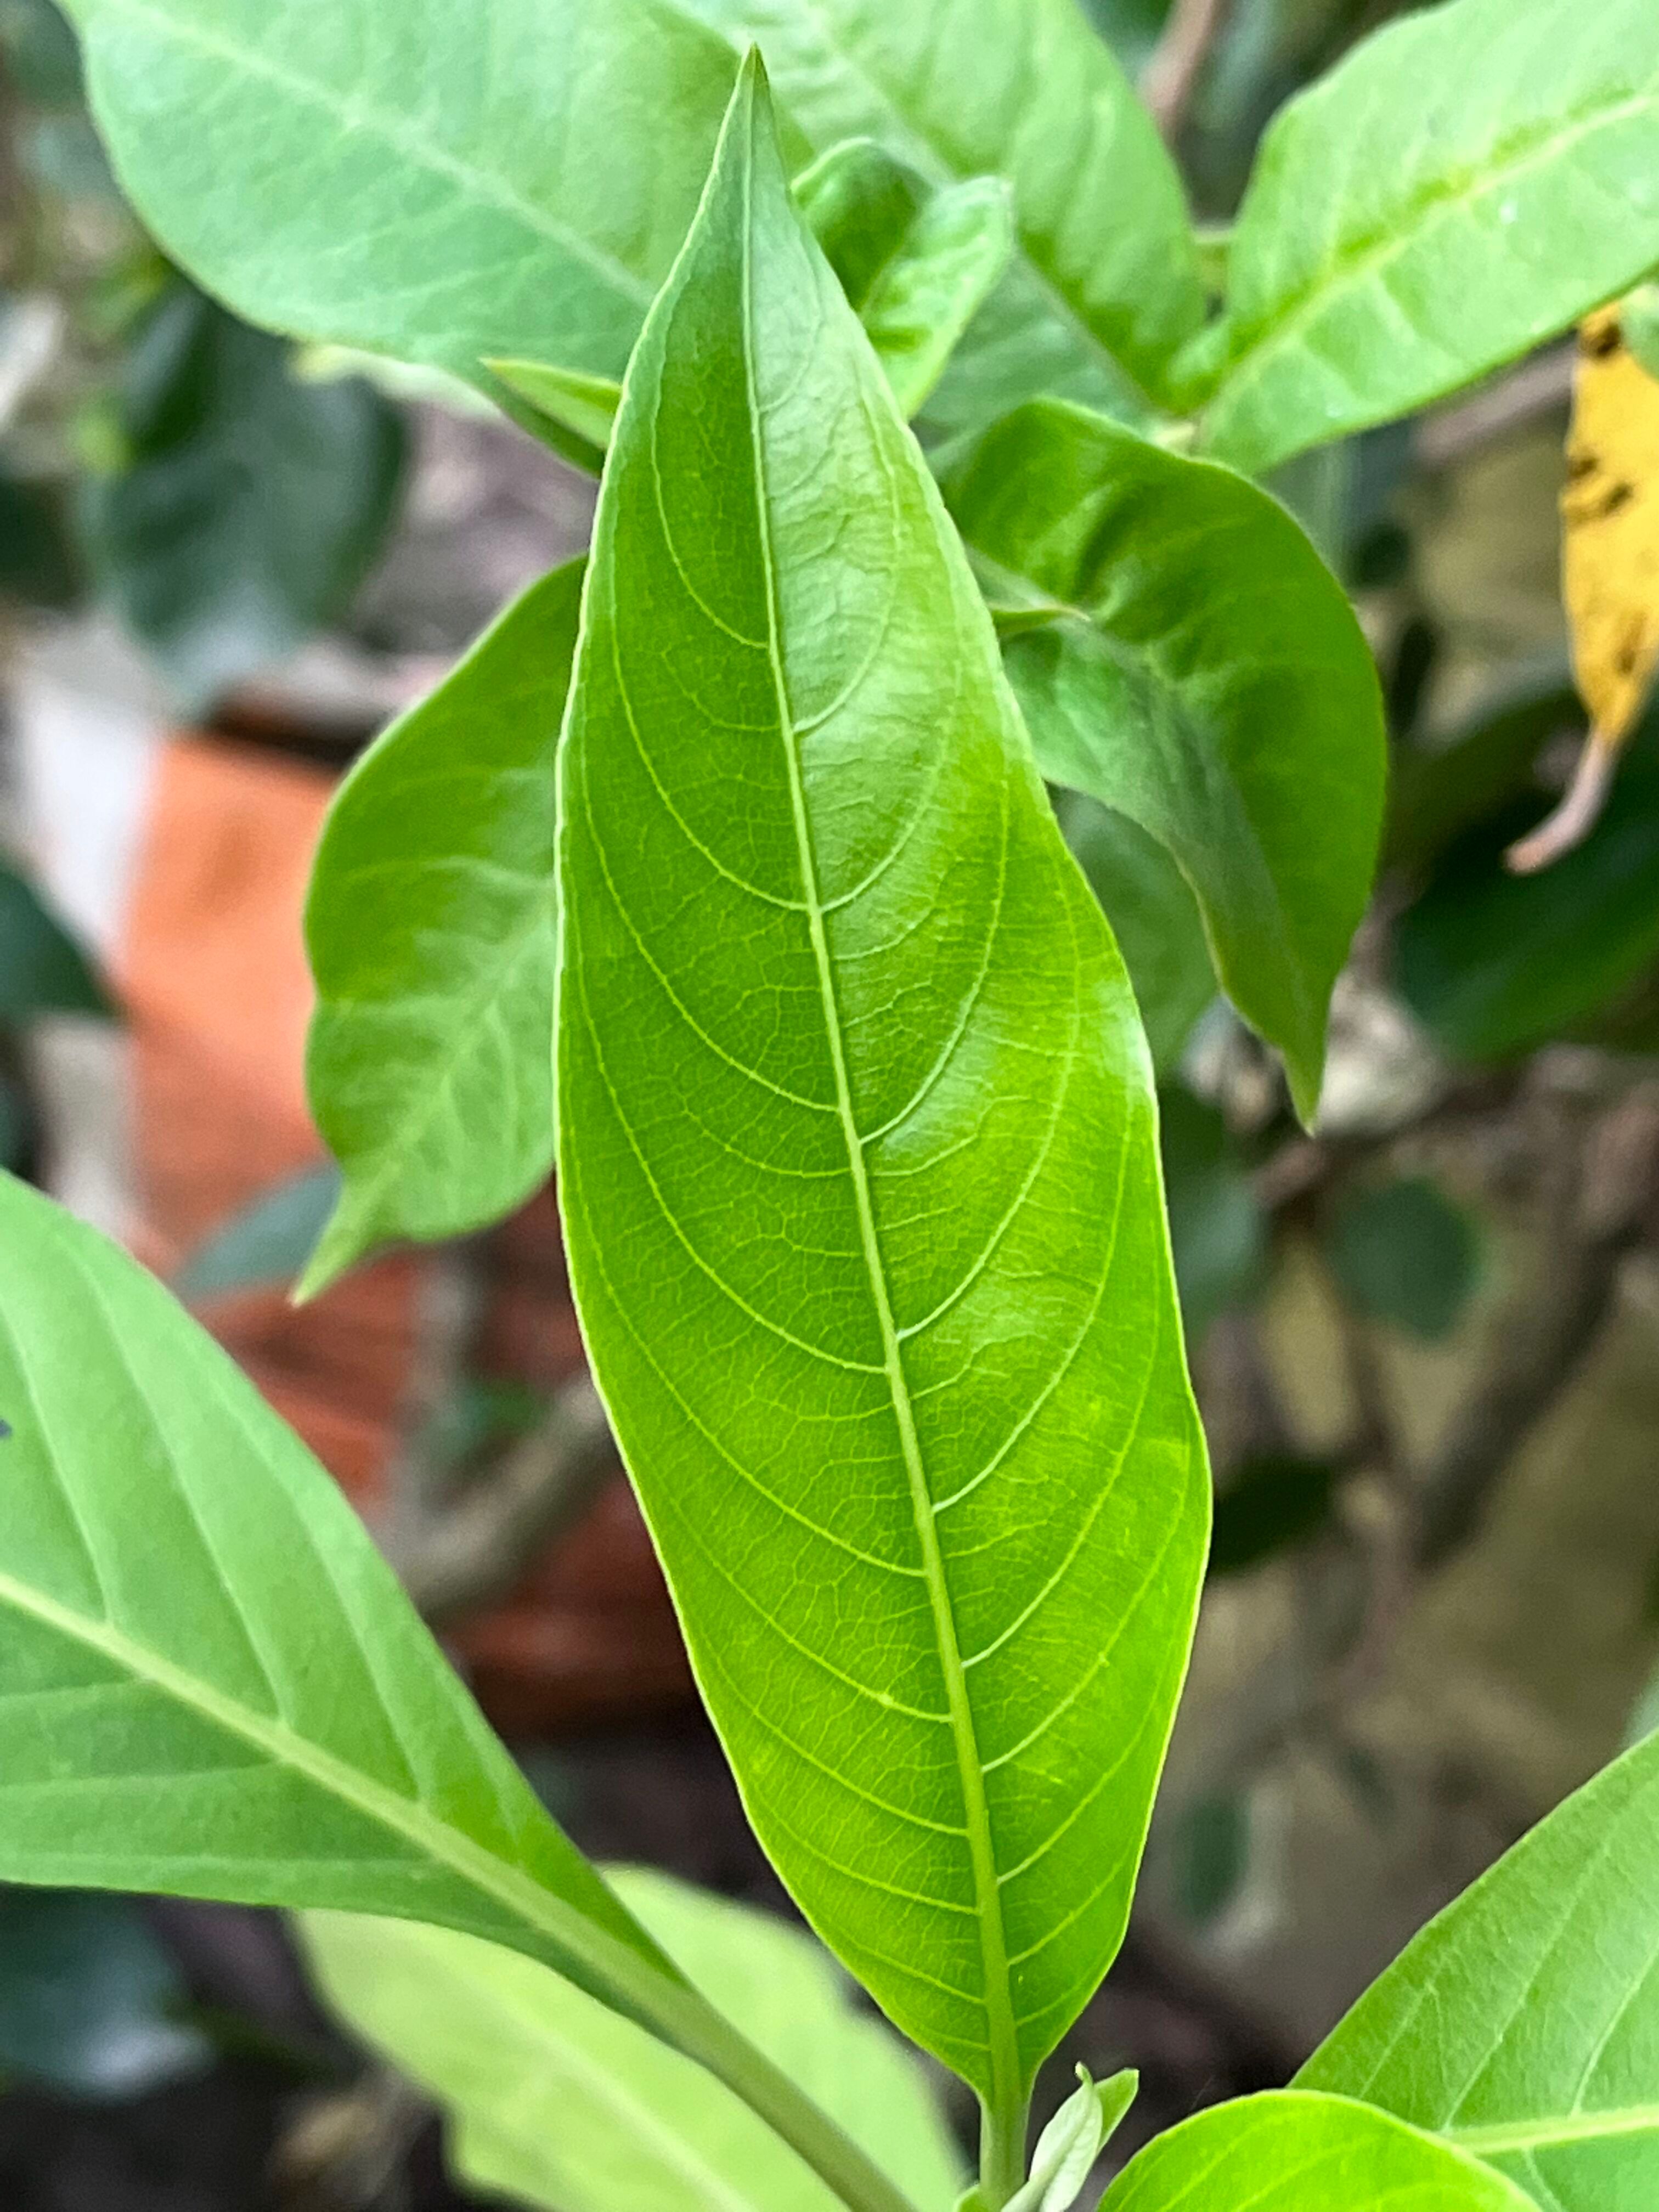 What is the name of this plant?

vasaka
